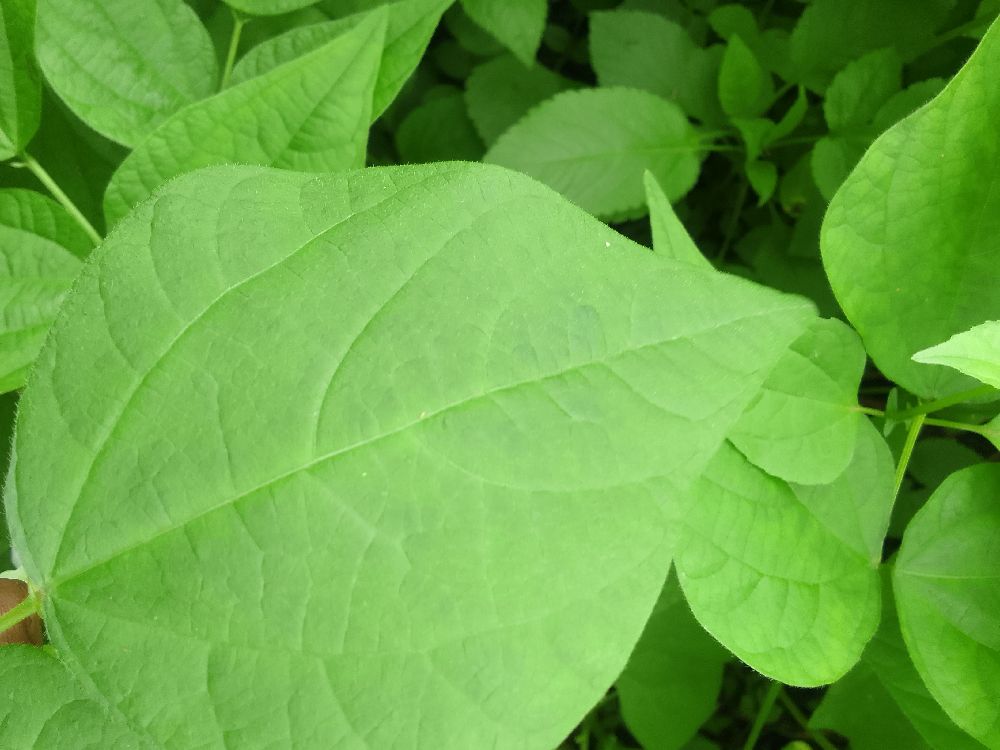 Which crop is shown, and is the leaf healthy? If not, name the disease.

common bean, healthy
